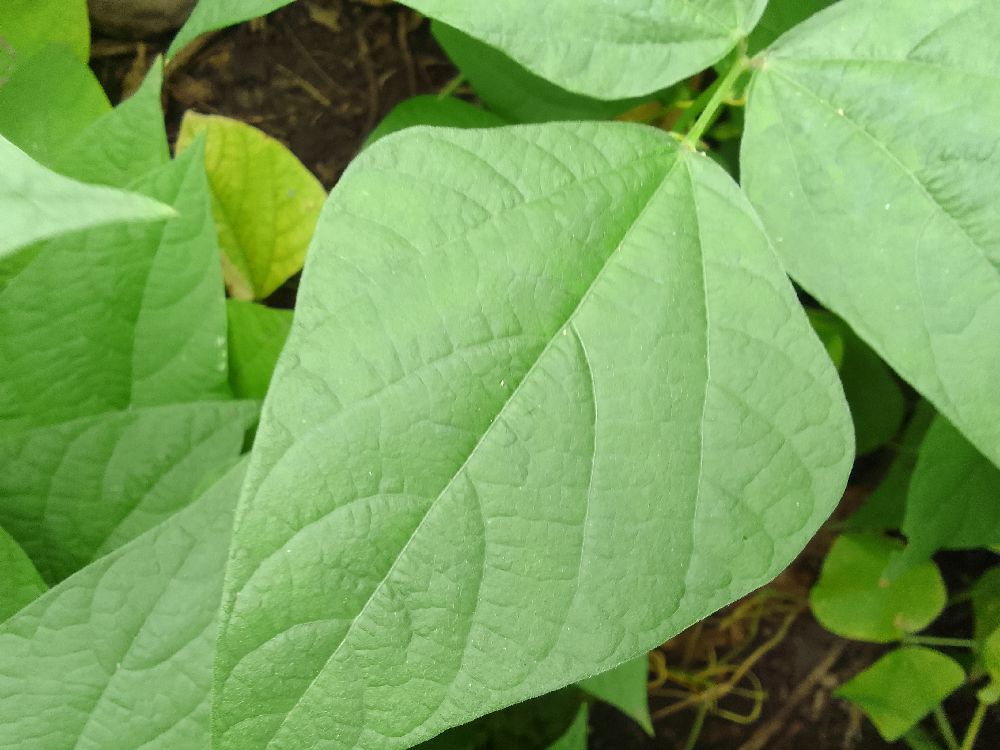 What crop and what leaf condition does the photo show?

common bean, healthy
